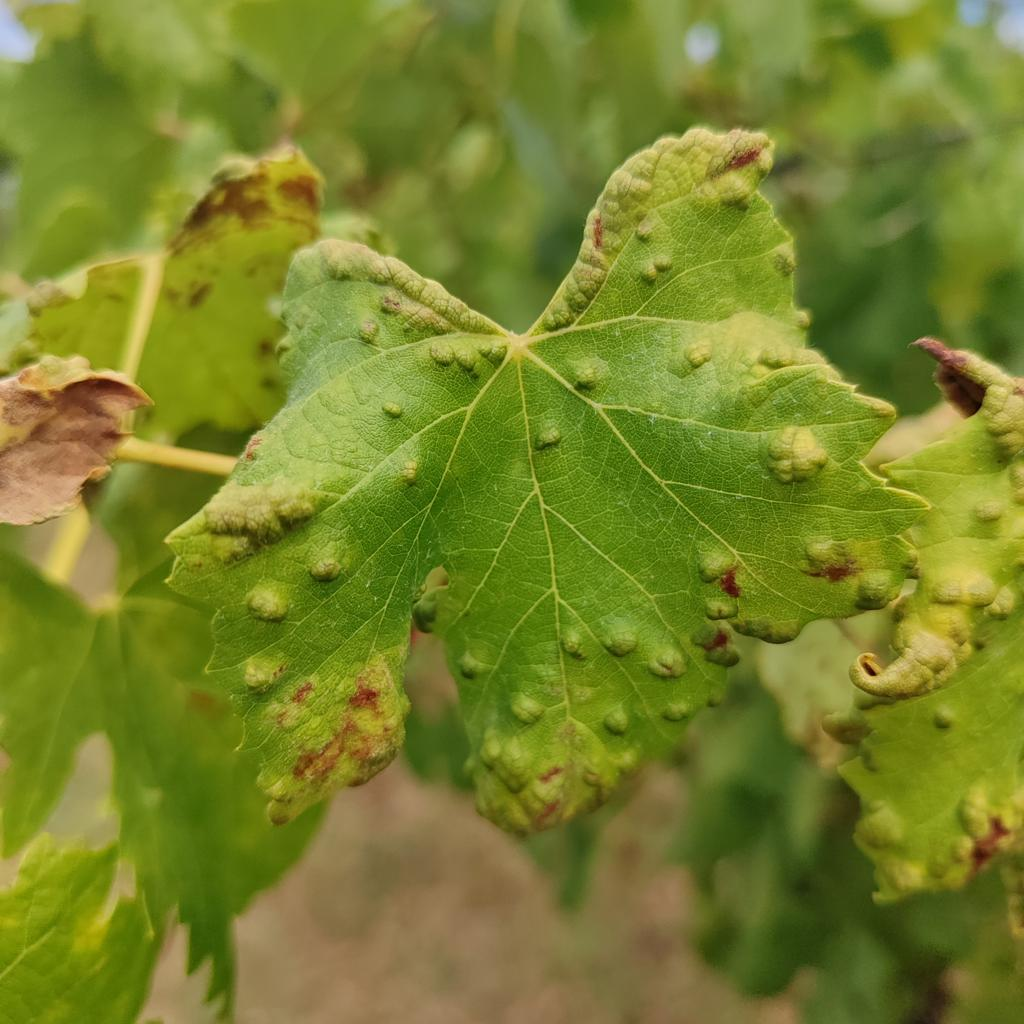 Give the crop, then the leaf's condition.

grapevine, erineum mite
